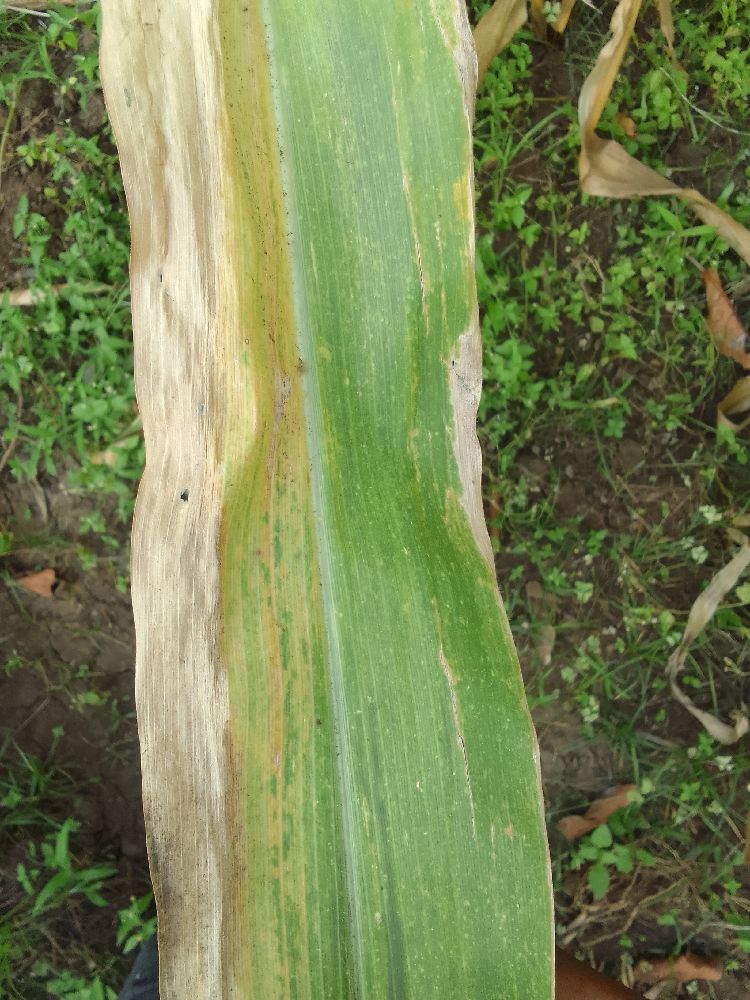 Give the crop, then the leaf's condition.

maize, maize lethal necrosis
